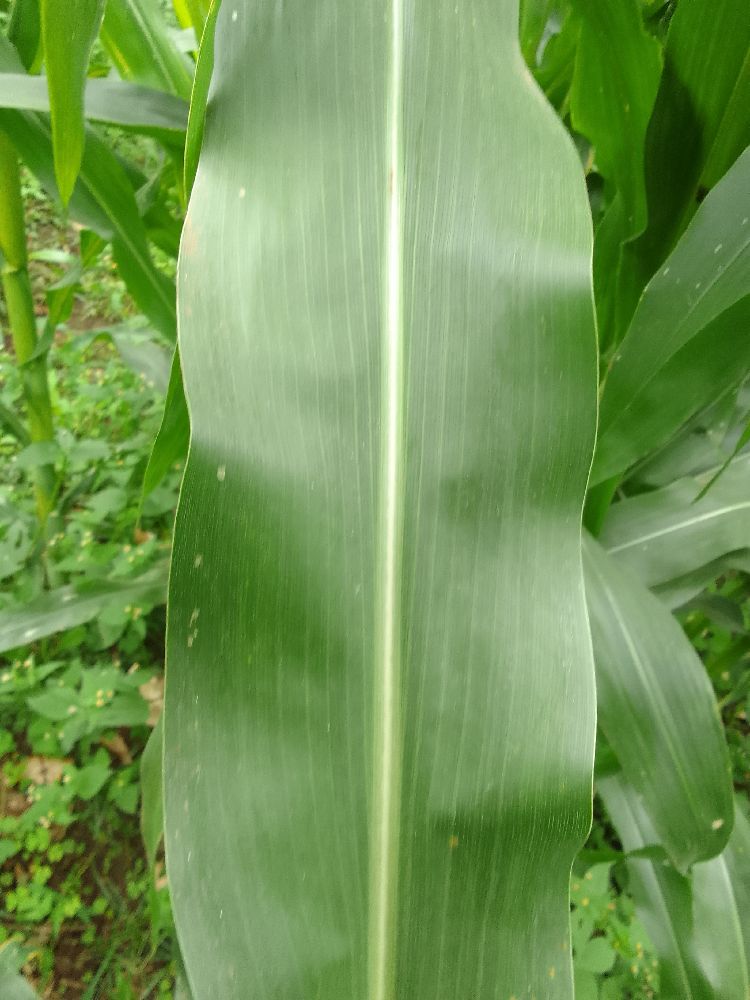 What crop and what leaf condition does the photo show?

maize, healthy
